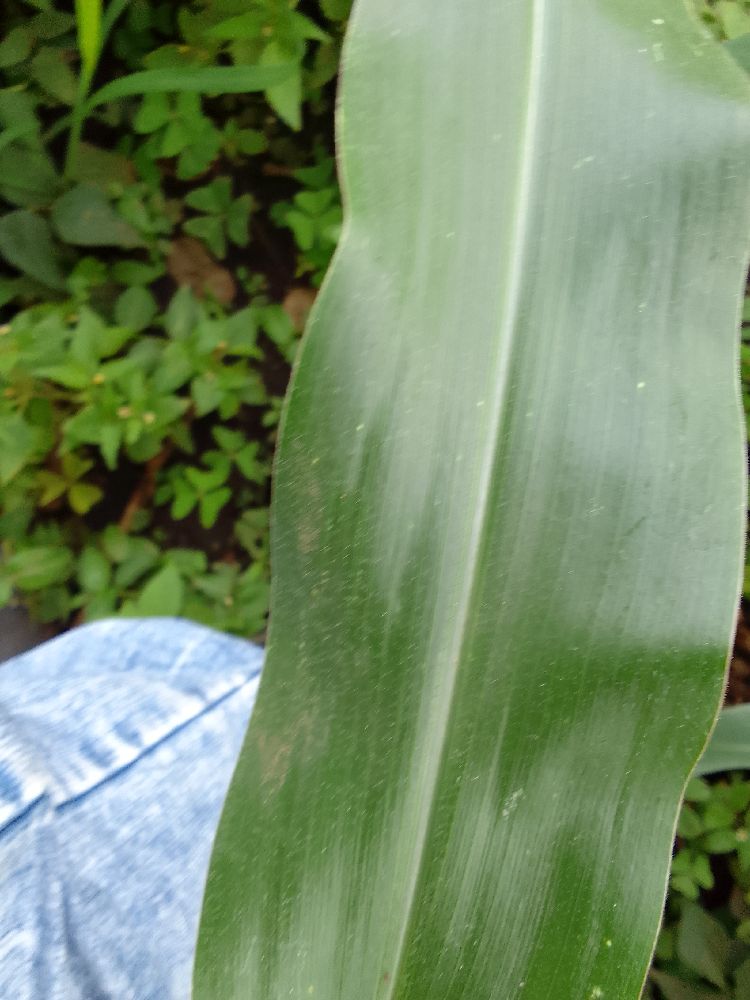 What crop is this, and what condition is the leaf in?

maize, healthy
